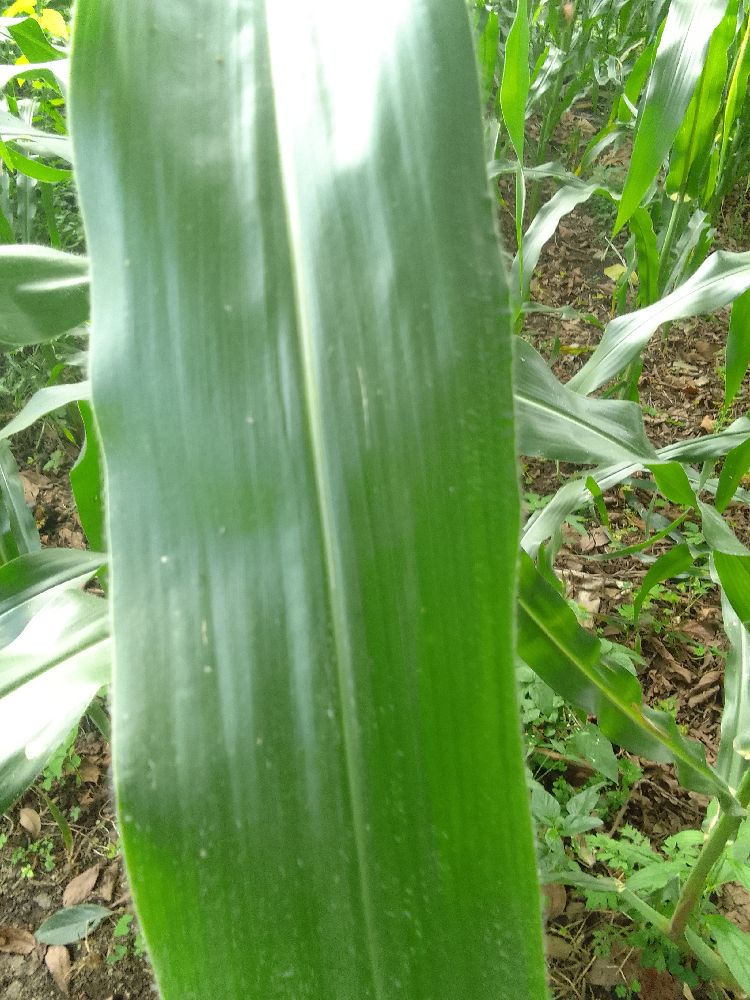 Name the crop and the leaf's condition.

maize, healthy
